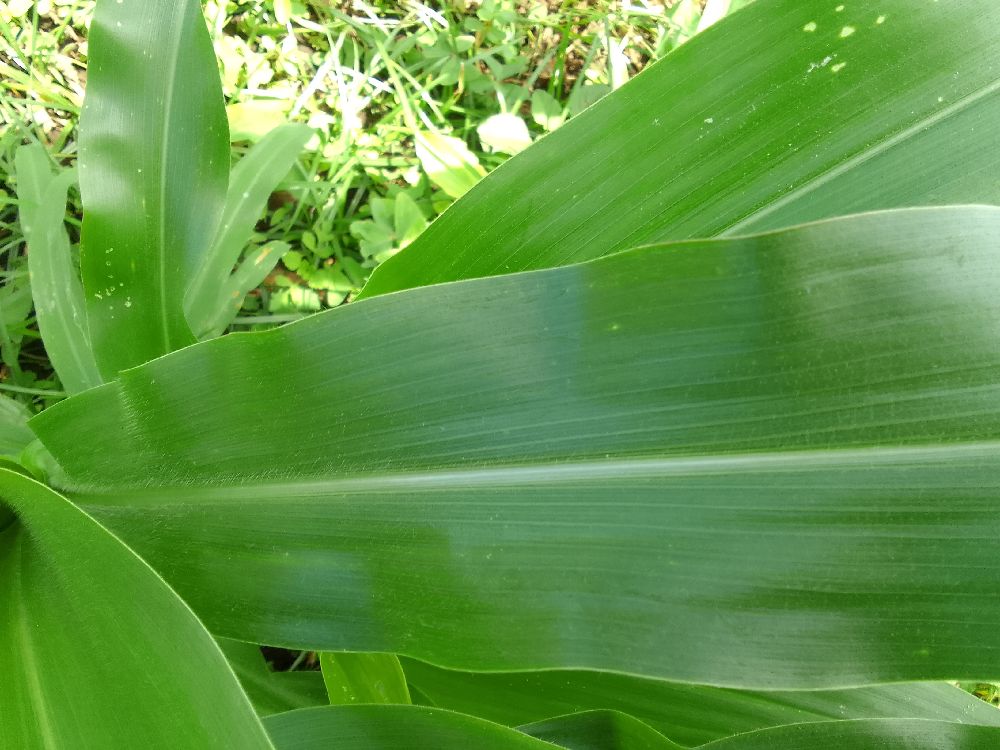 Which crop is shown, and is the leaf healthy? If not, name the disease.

maize, healthy
